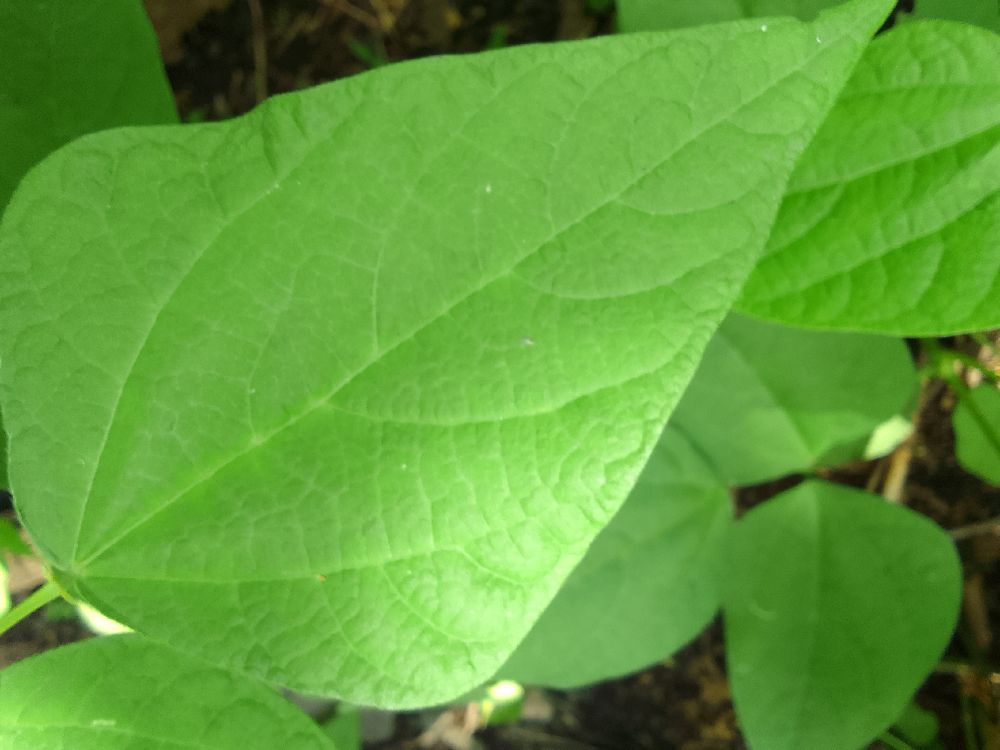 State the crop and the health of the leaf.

common bean, healthy
